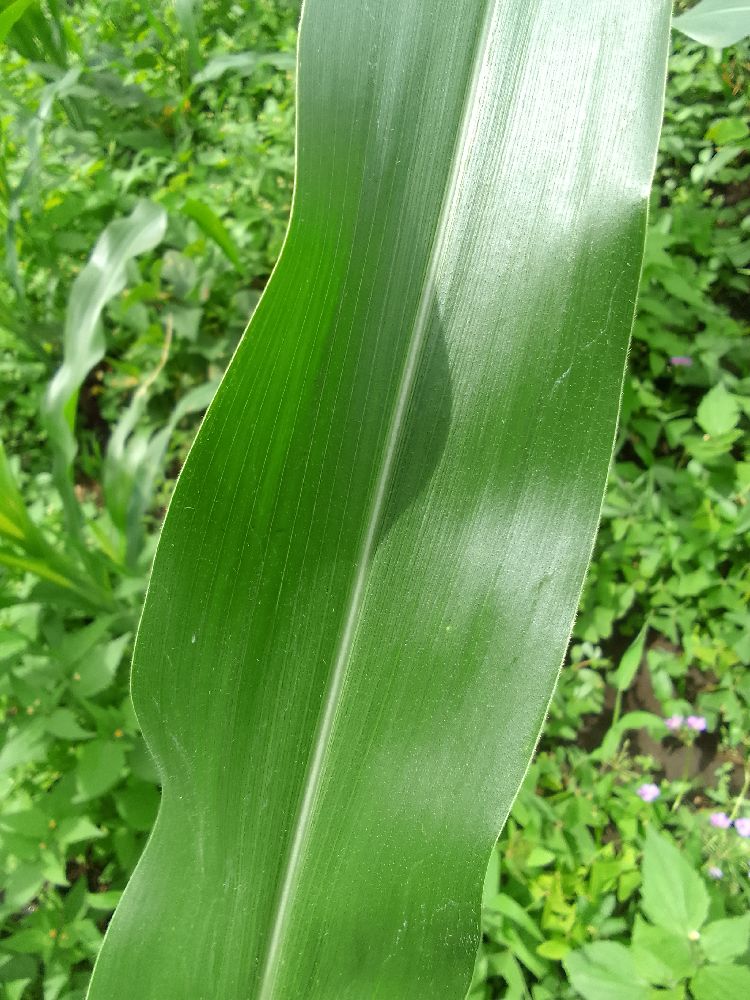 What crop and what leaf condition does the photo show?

maize, healthy
